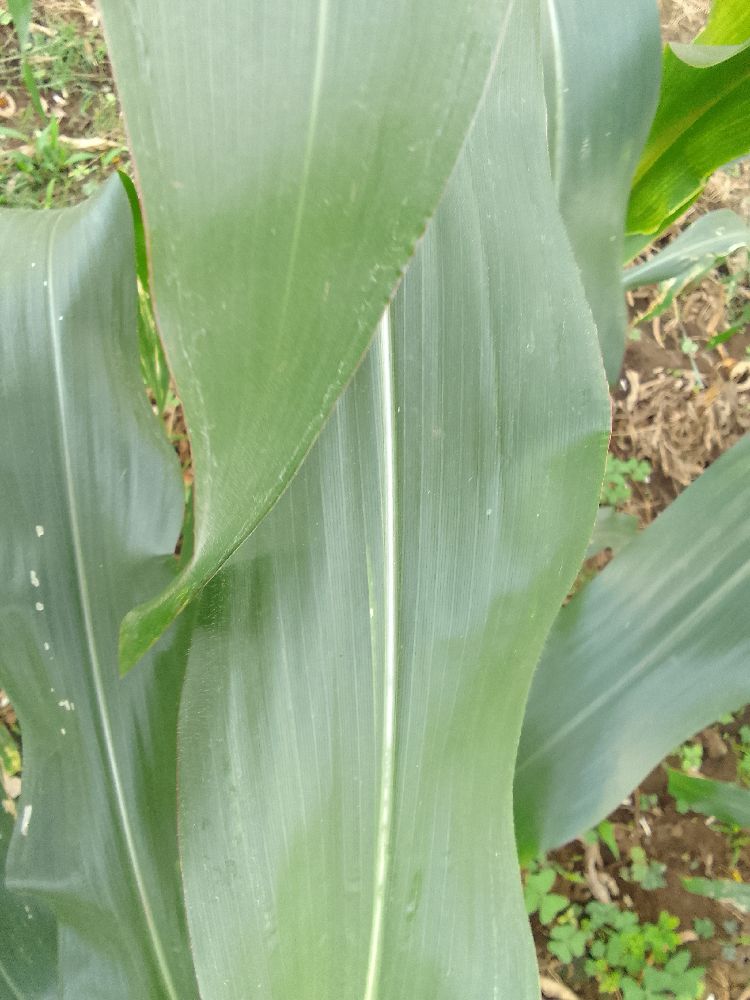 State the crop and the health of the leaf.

maize, healthy
